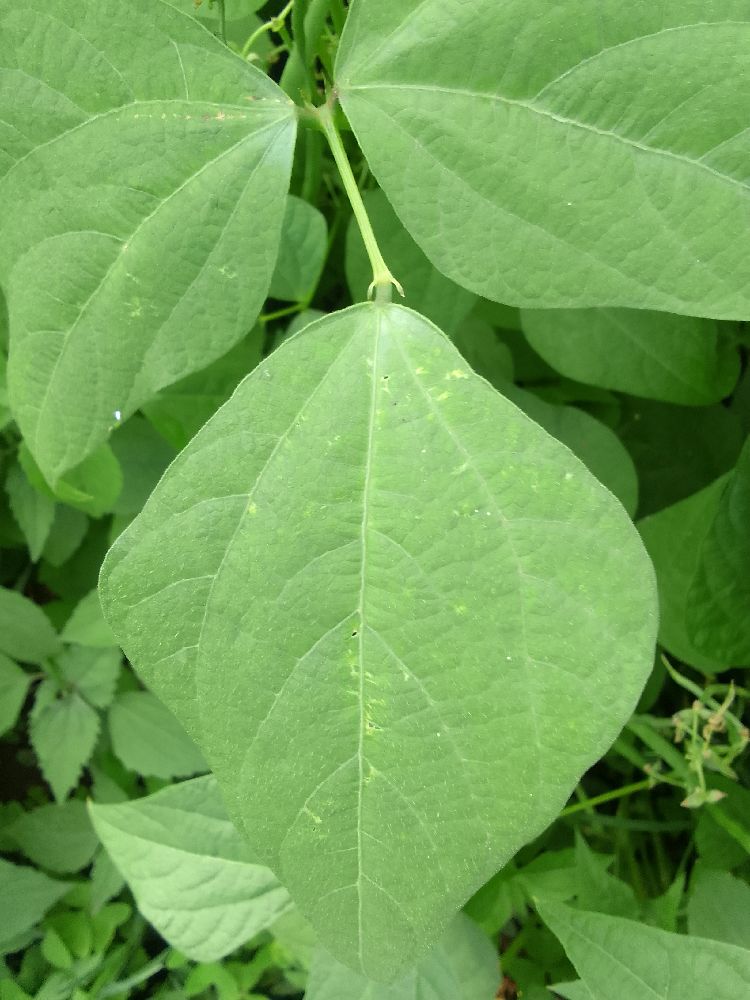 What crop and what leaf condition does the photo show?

common bean, healthy
